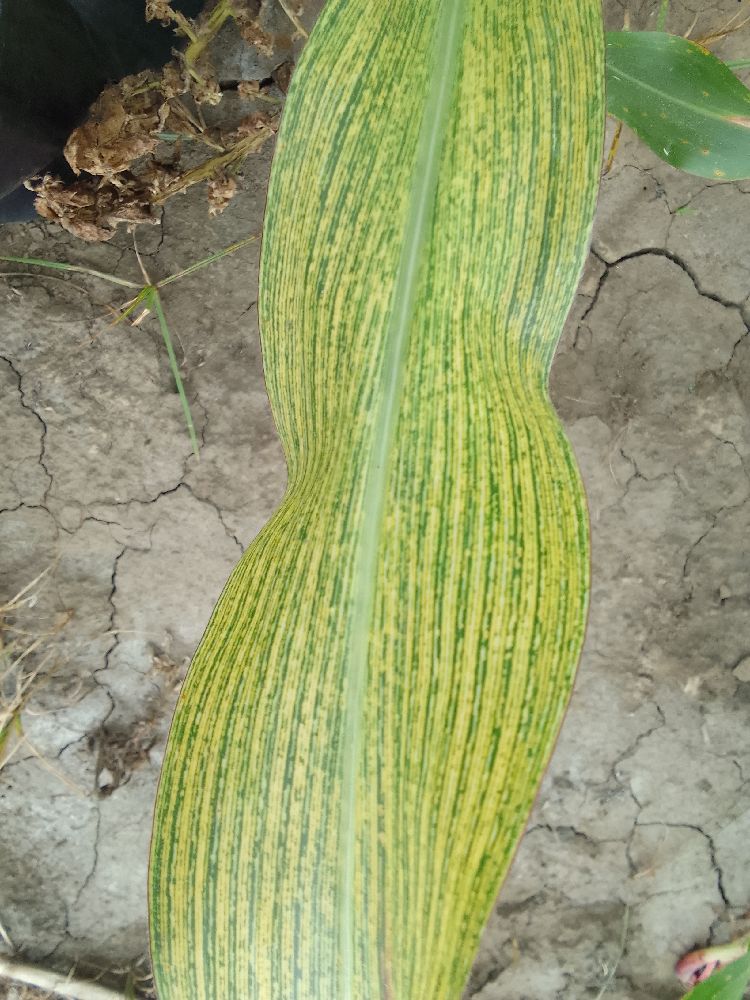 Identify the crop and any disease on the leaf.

maize, maize streak virus
